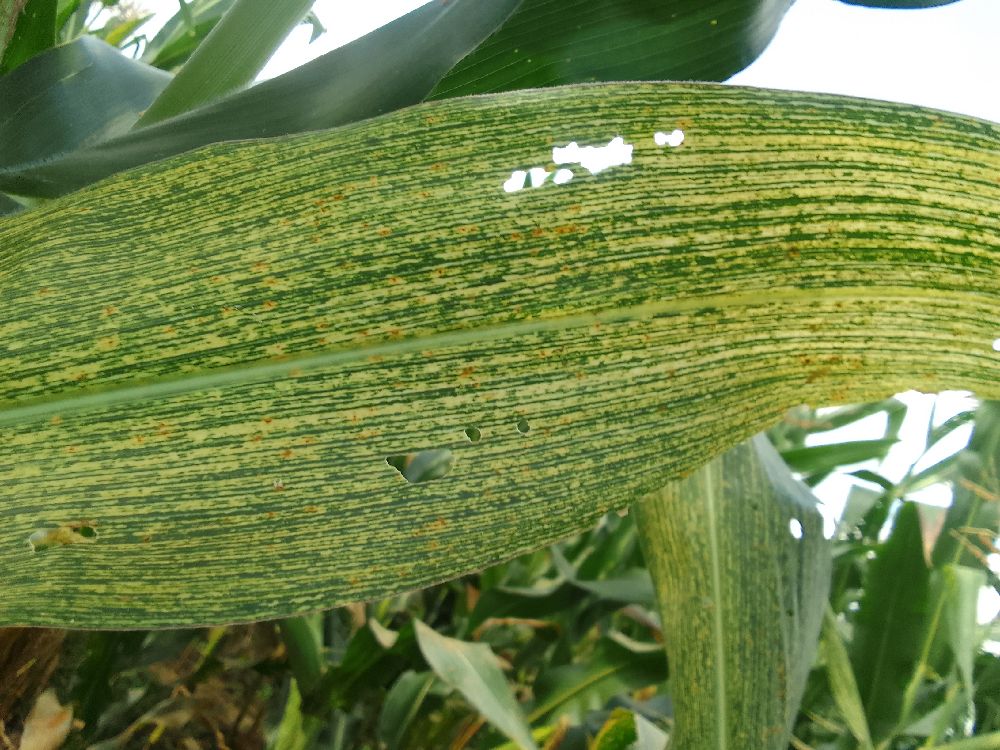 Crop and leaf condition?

maize, maize streak virus
